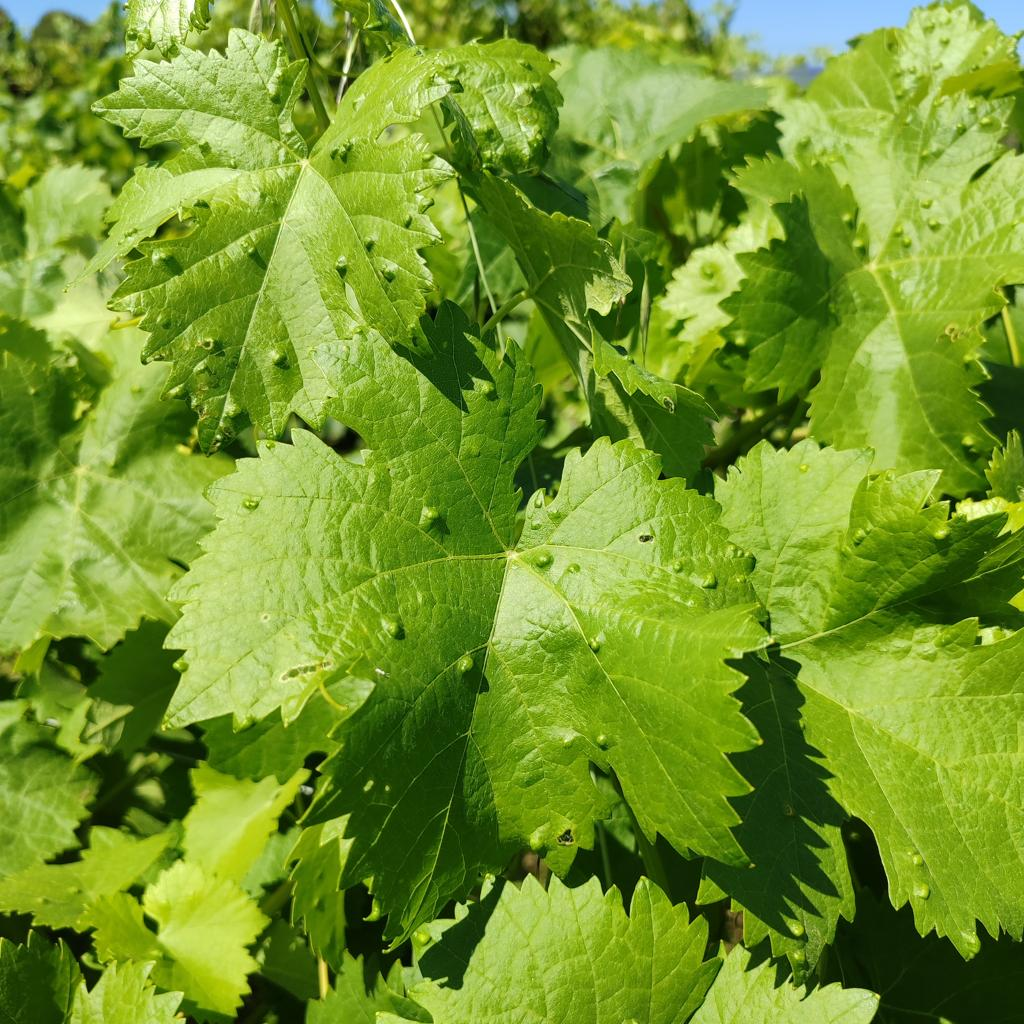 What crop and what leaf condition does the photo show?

grapevine, erineum mite
